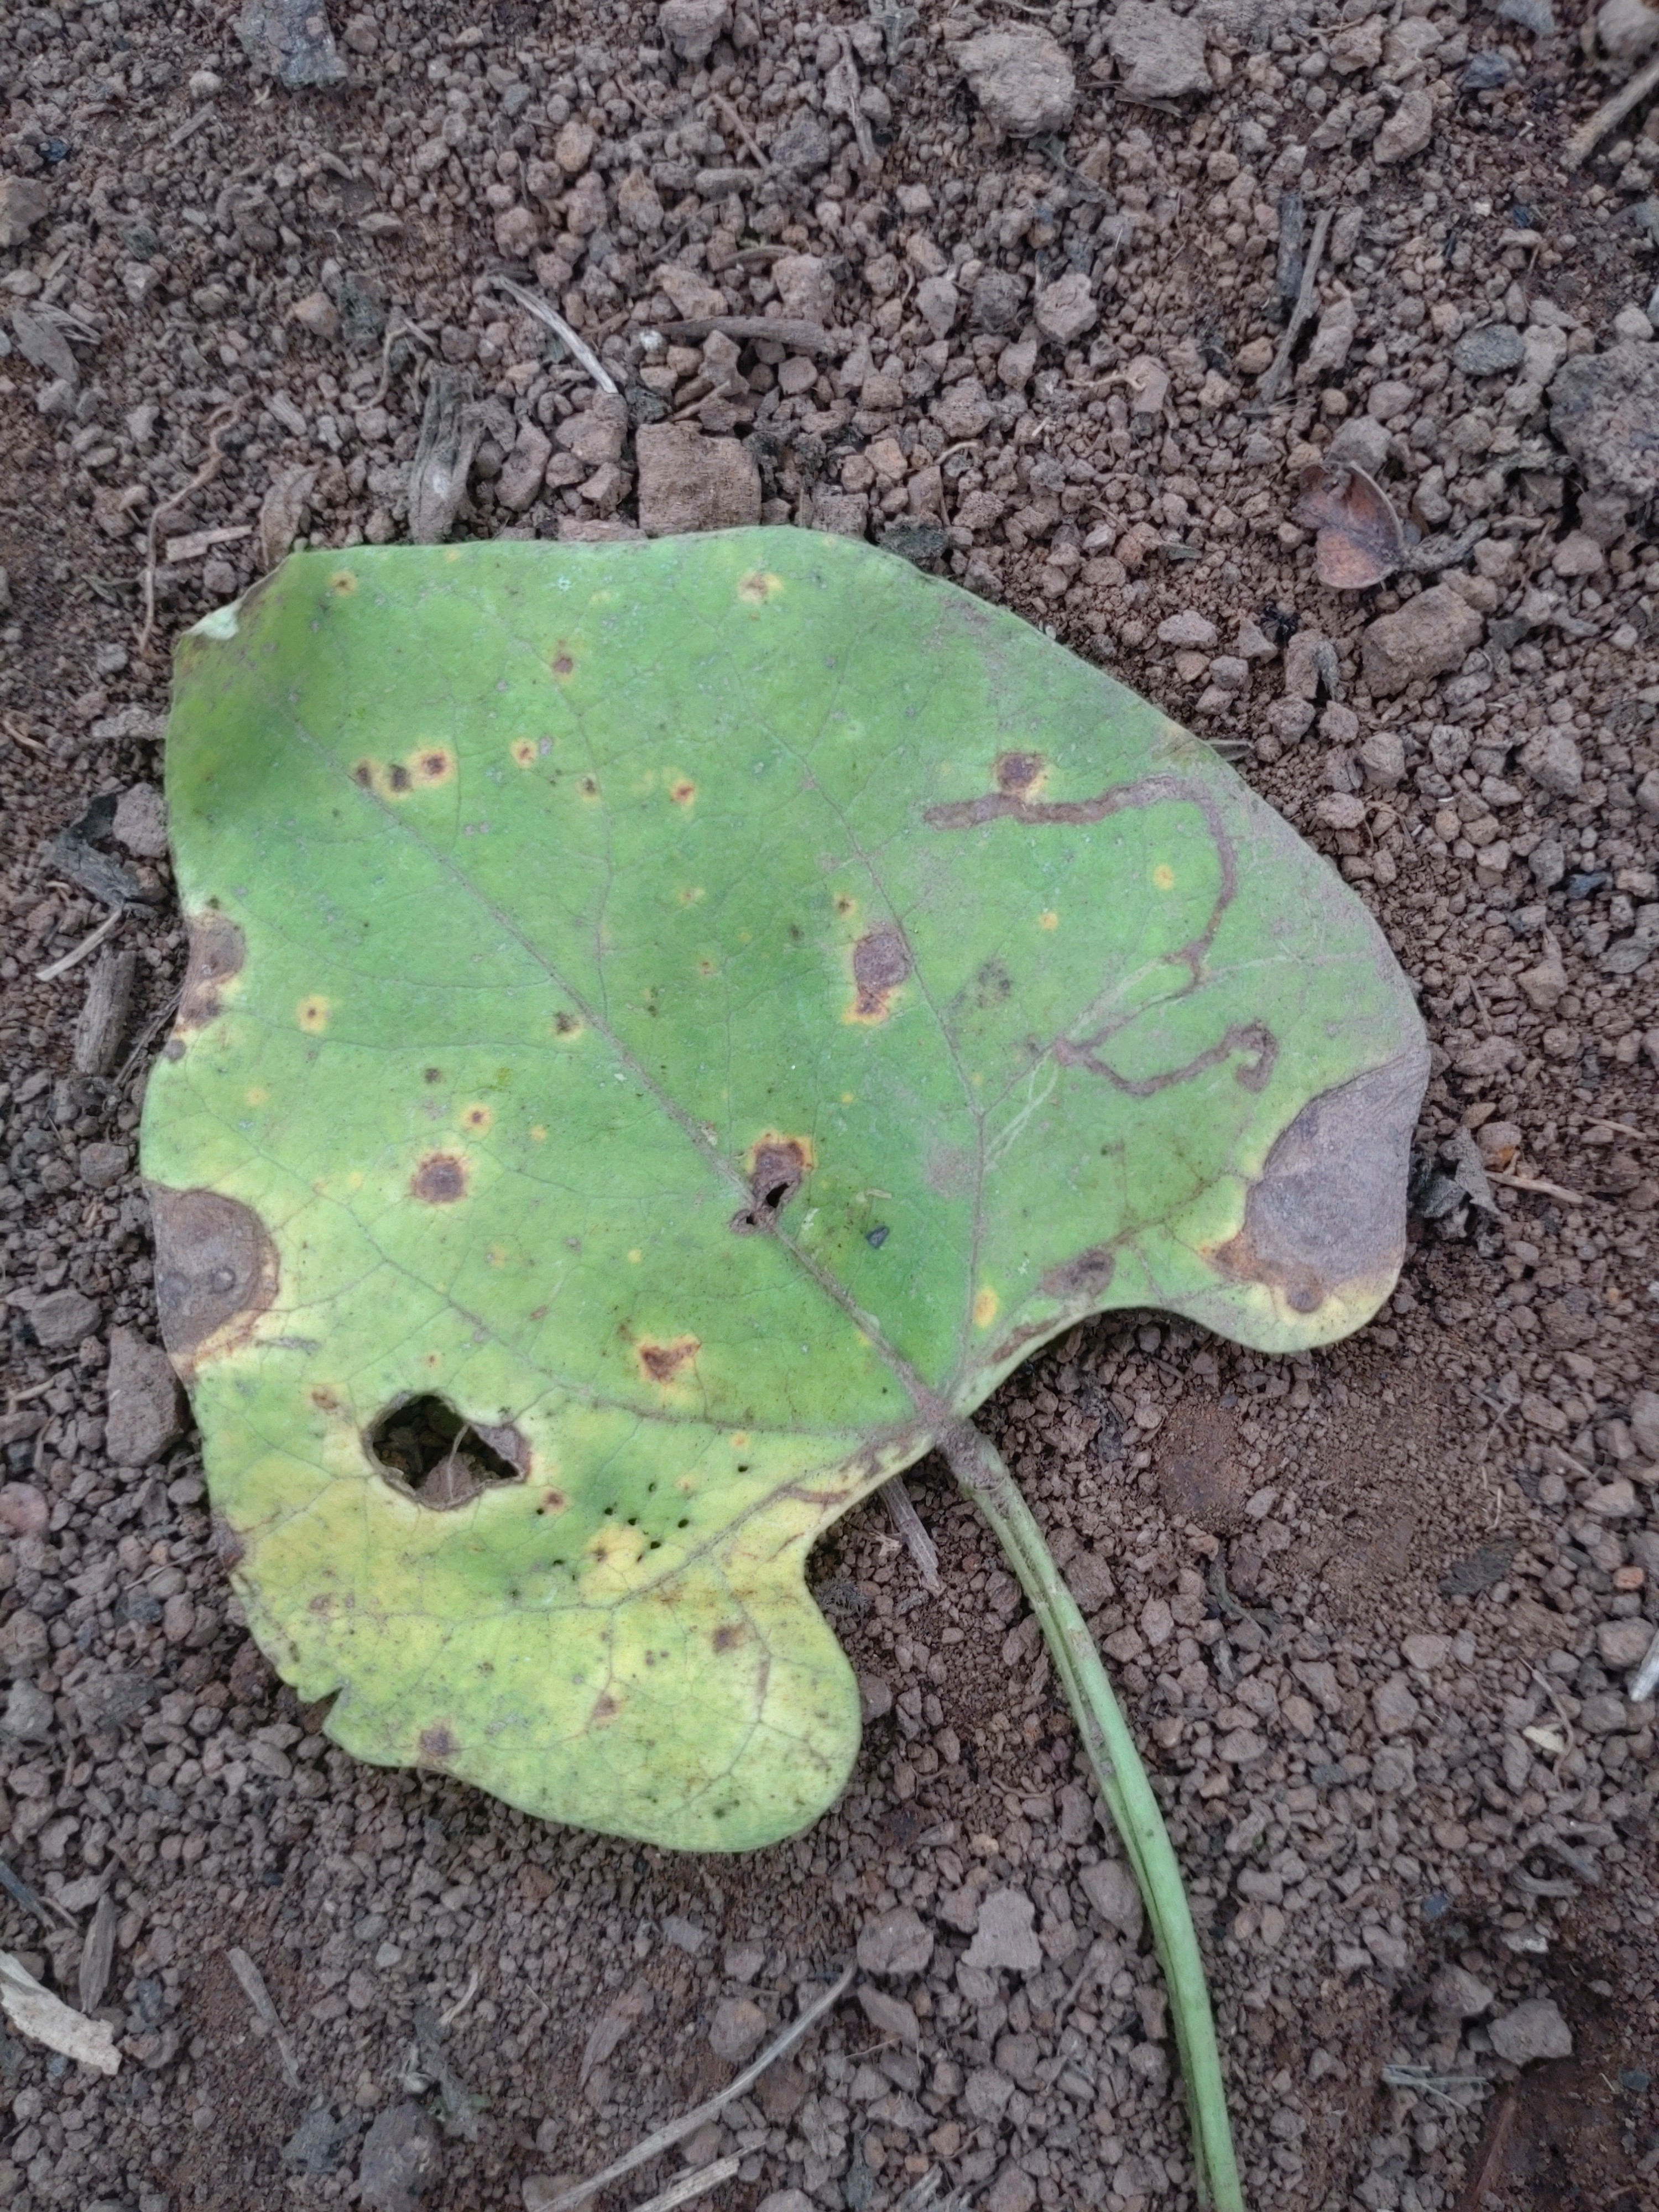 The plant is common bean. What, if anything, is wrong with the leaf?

rust
